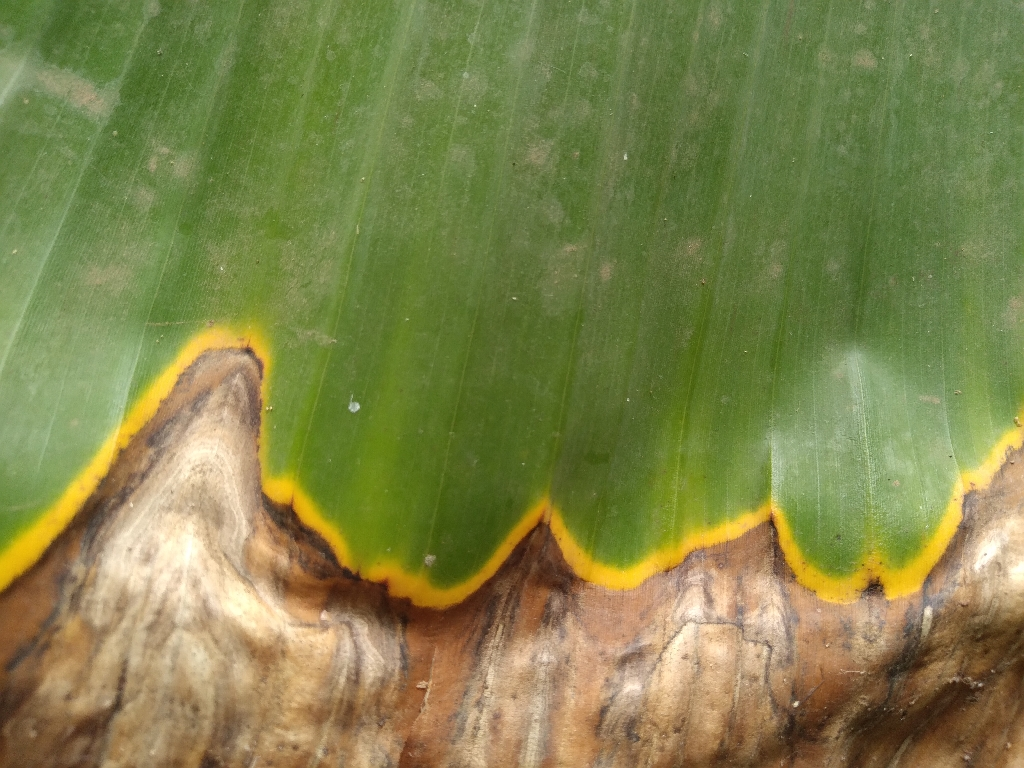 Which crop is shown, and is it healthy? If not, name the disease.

banana, black sigatoka
